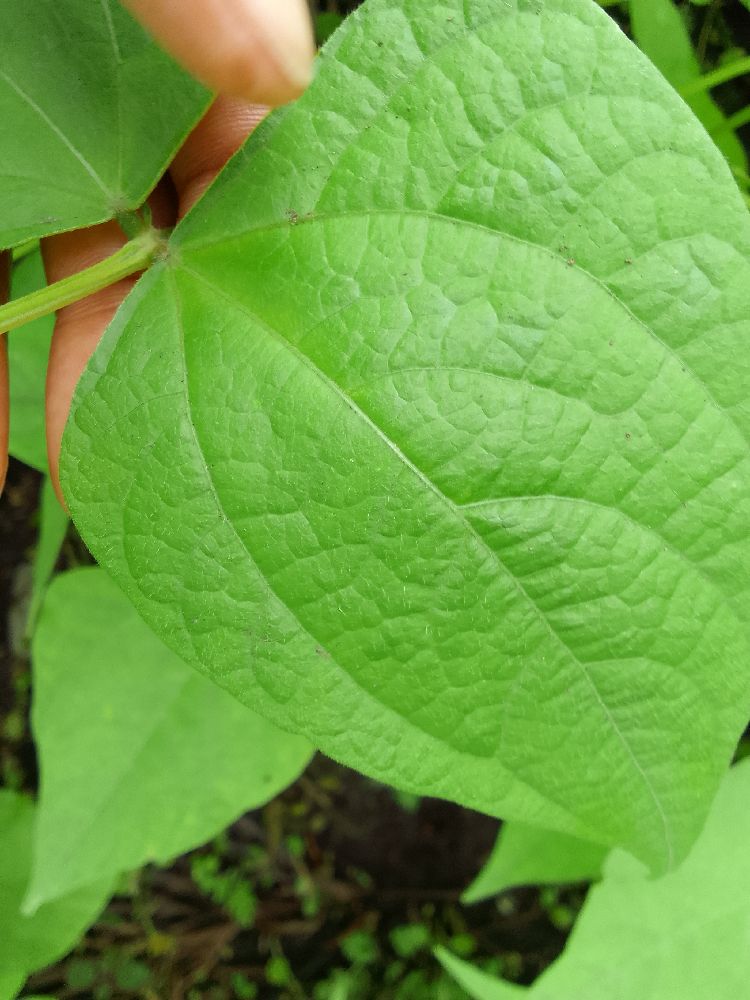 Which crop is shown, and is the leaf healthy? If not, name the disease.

common bean, healthy
